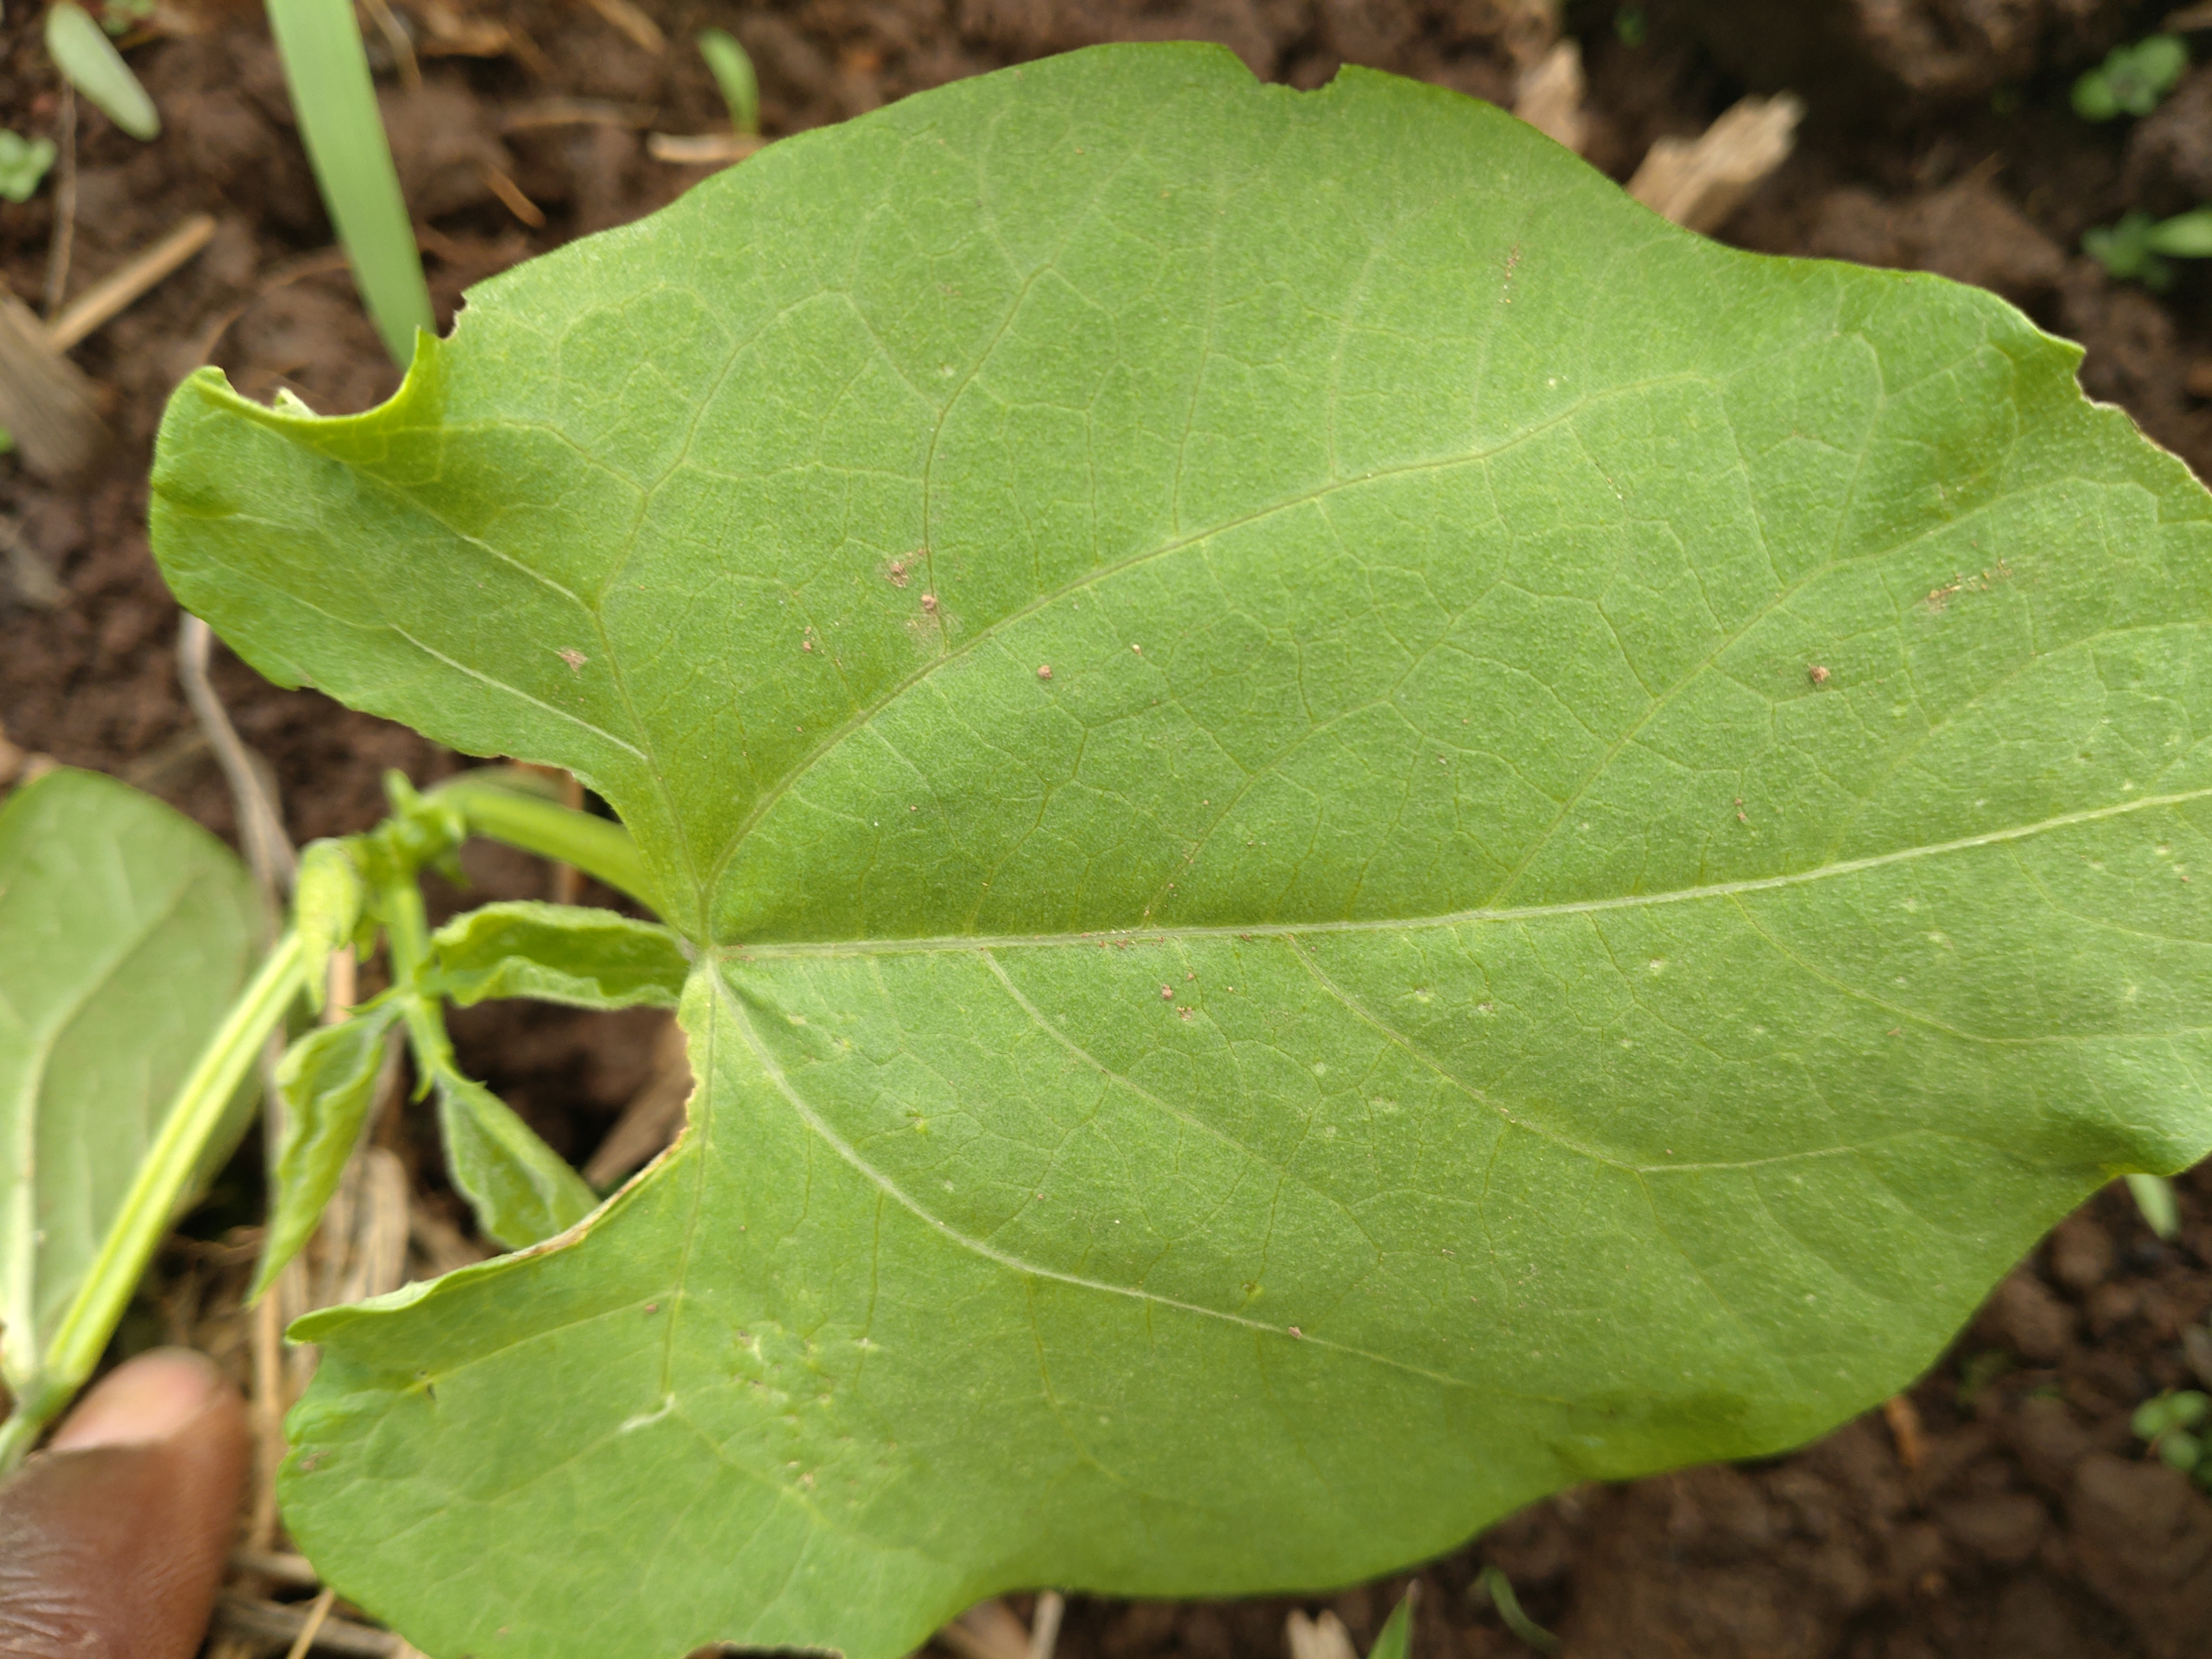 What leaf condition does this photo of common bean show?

healthy
